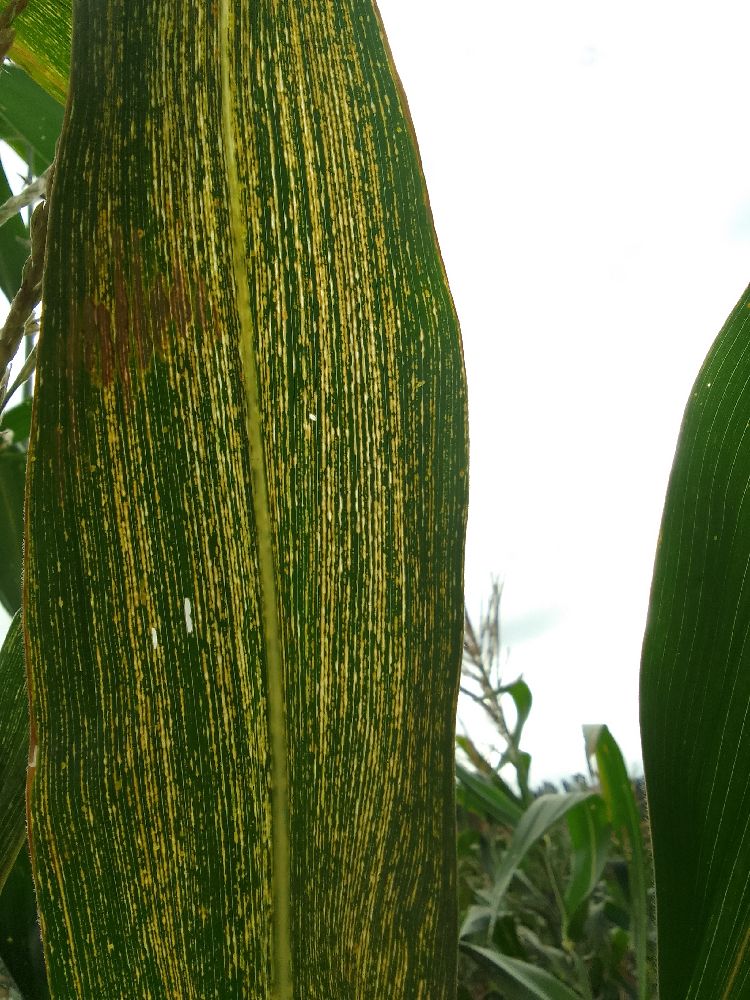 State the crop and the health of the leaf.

maize, maize streak virus
